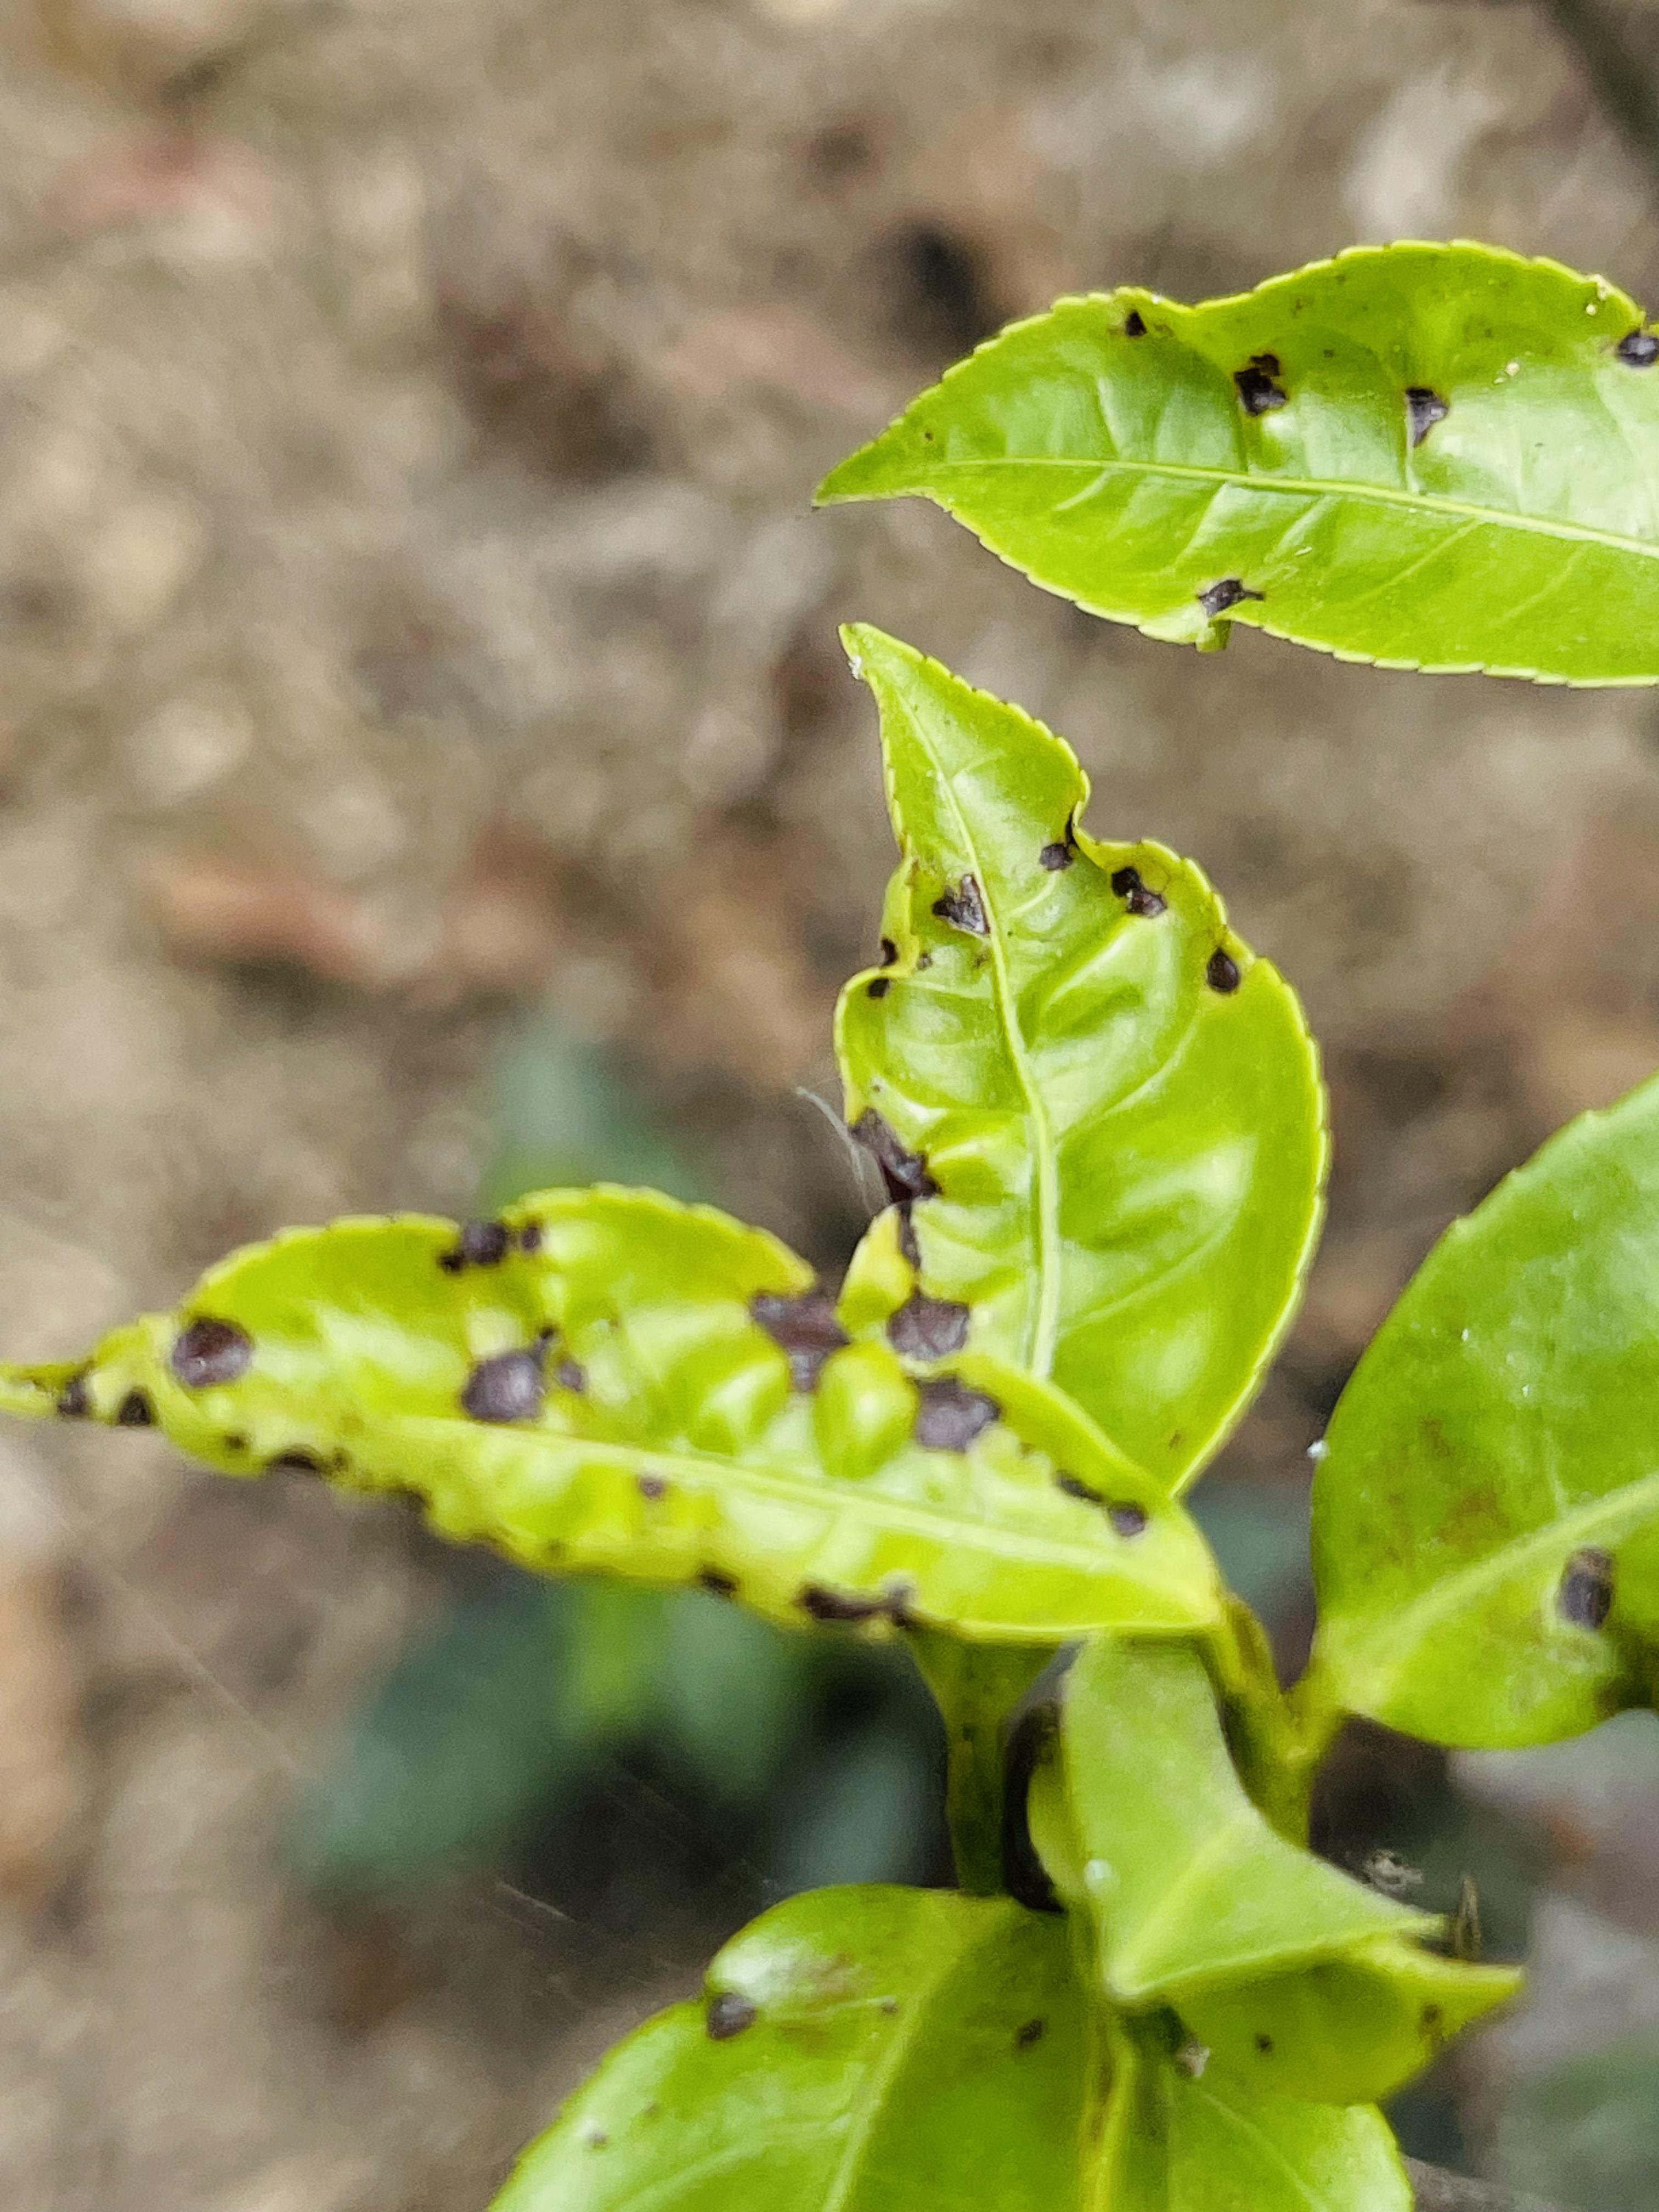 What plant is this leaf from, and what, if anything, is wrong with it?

tea, helopeltis
